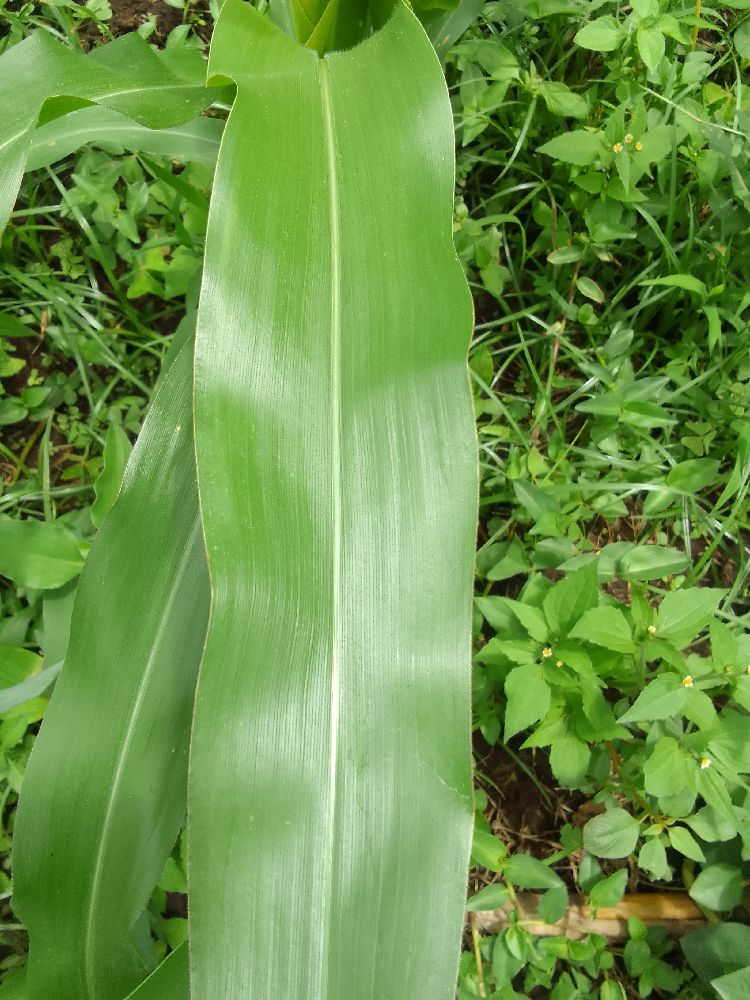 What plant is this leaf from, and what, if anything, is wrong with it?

maize, healthy
